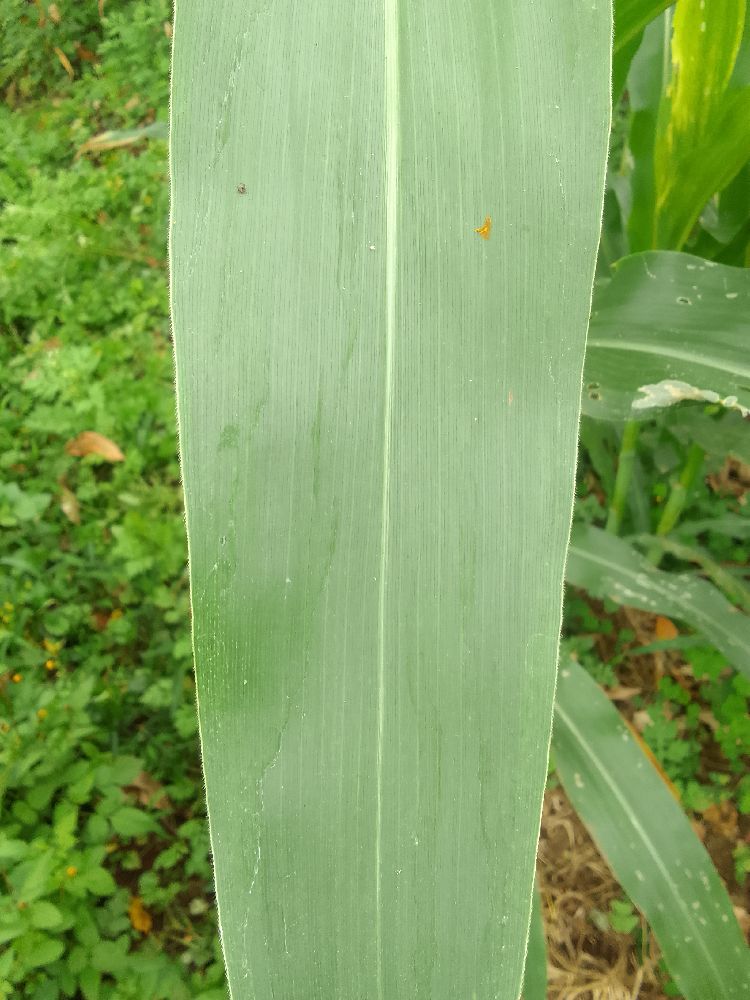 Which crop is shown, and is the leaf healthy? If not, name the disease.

maize, healthy
